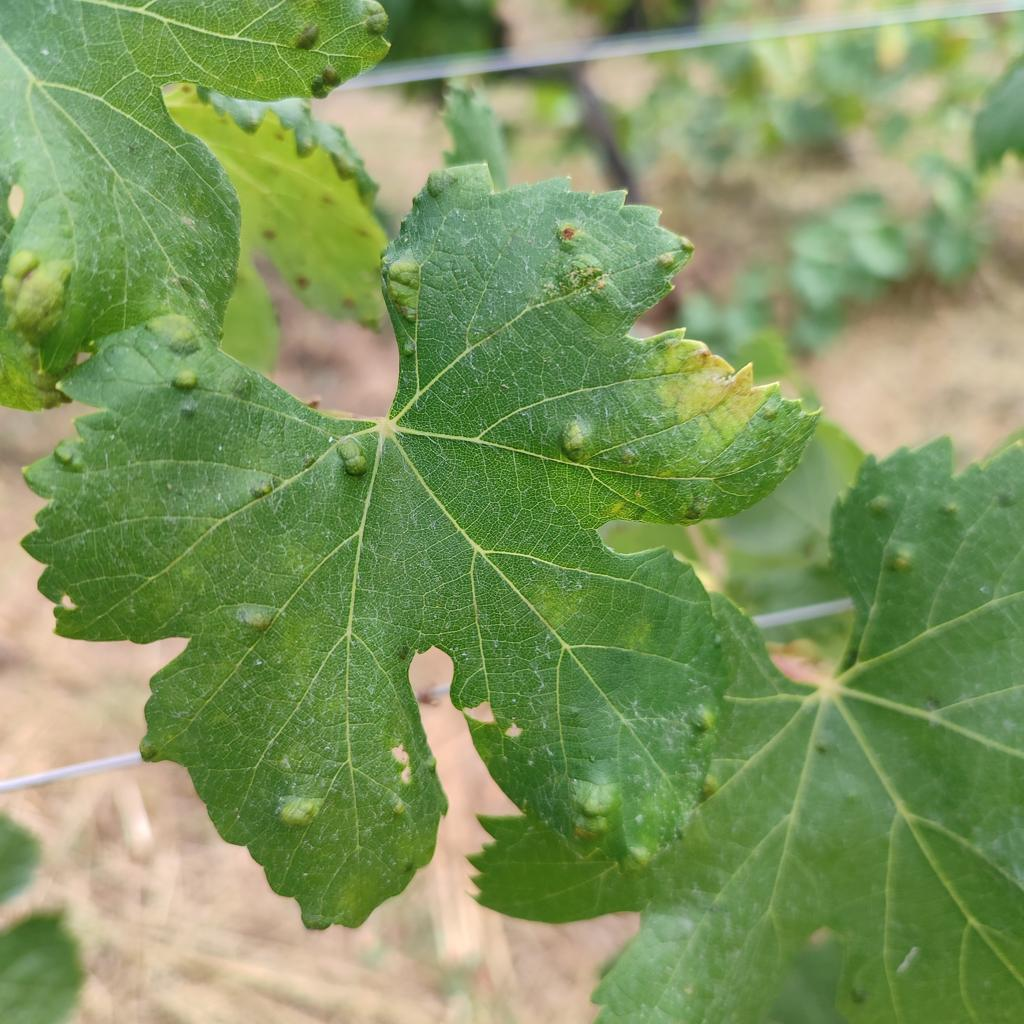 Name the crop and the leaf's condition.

grapevine, erineum mite
